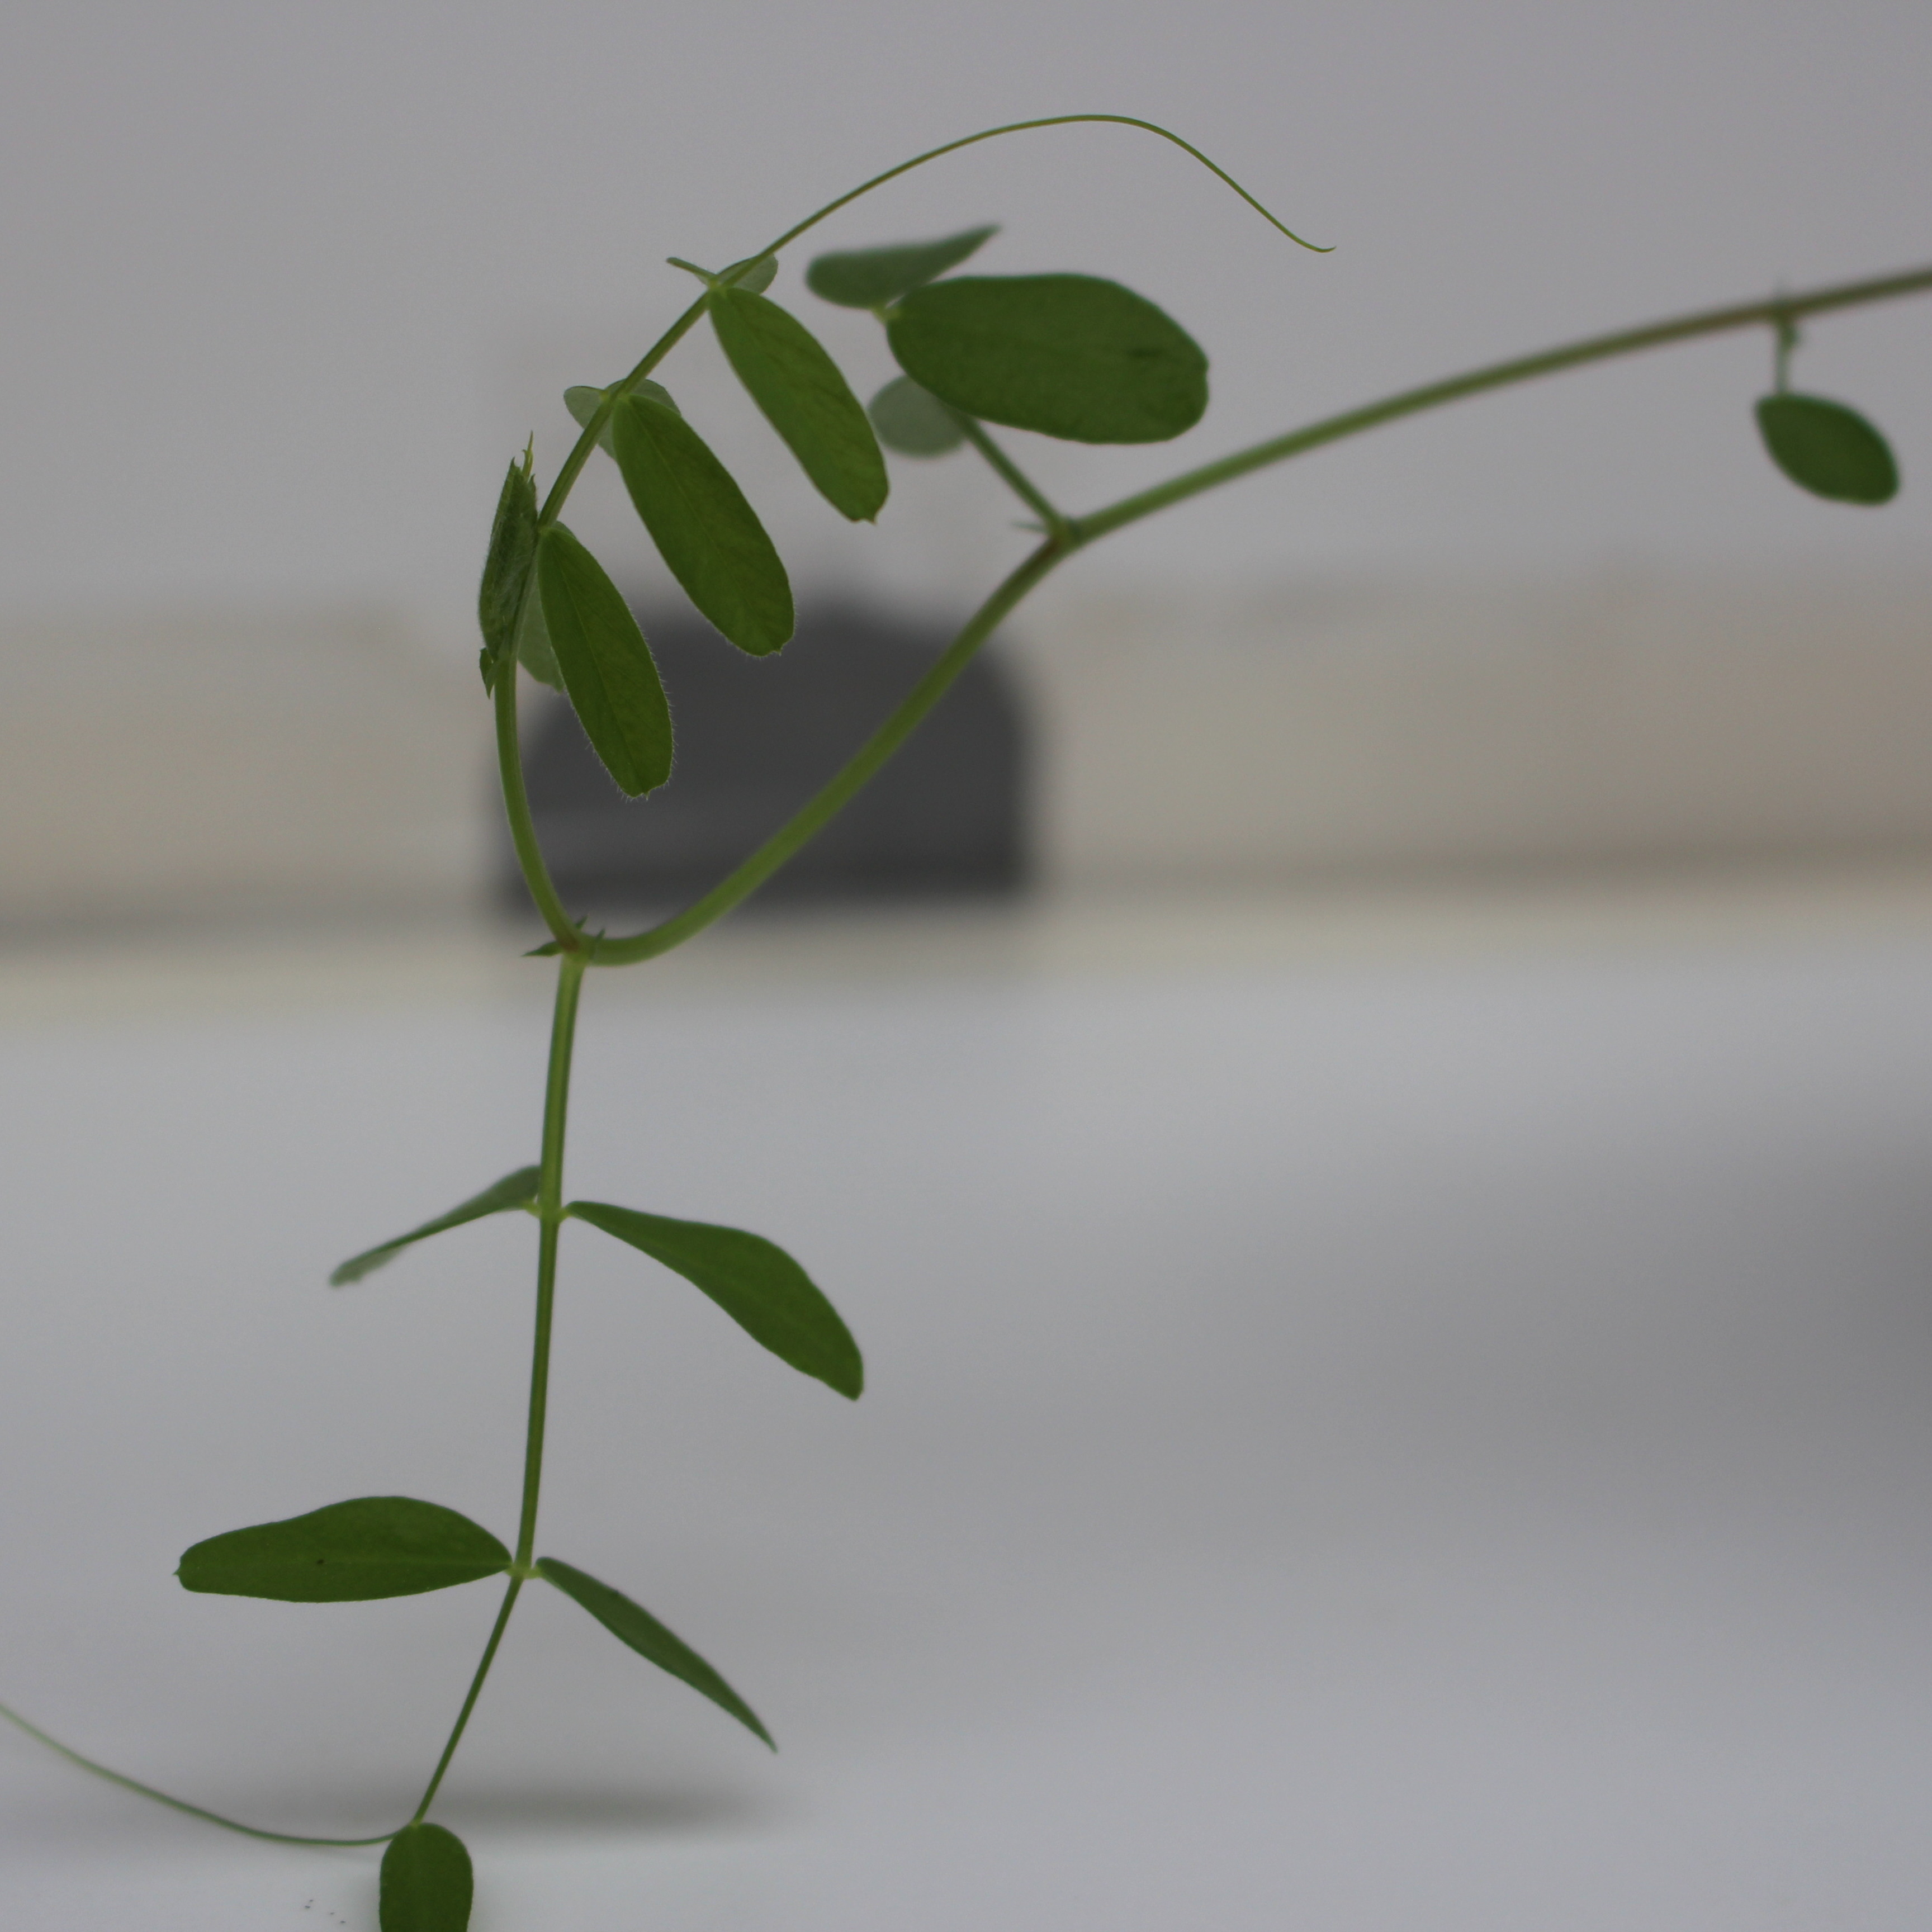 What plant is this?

Vicia sativa
